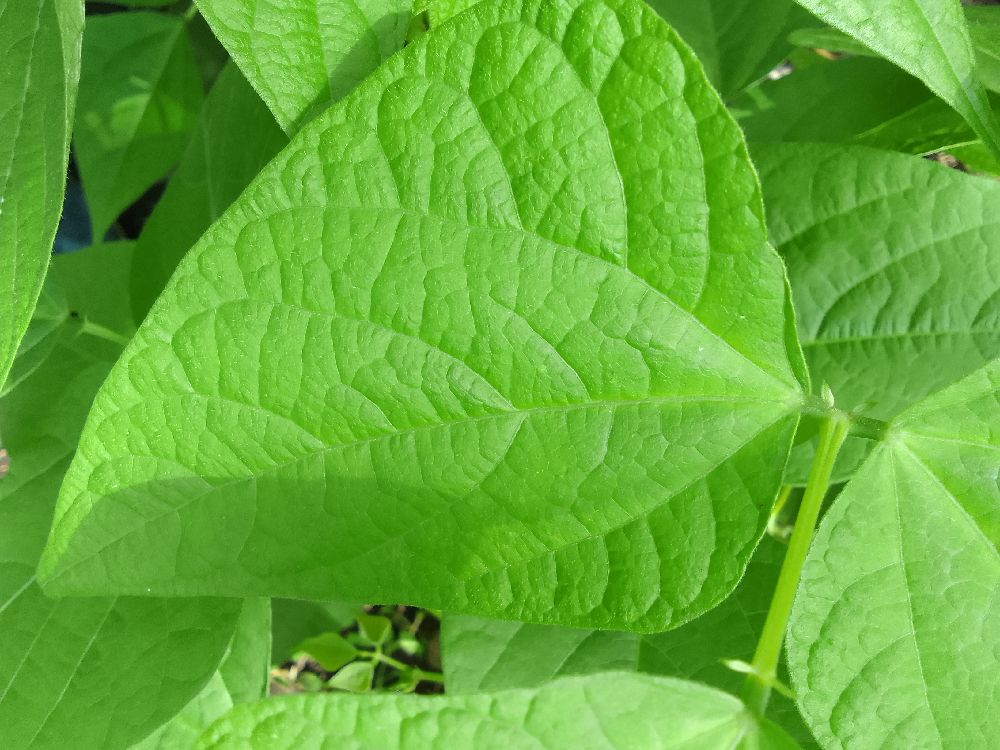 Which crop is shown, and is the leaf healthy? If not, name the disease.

common bean, healthy
